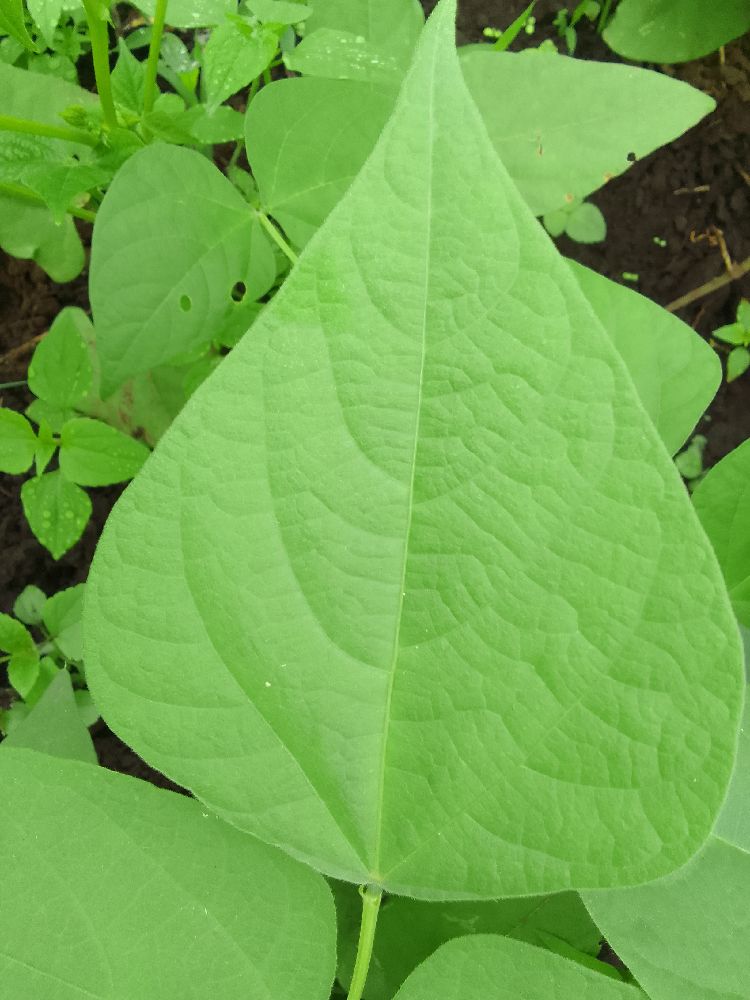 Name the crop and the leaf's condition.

common bean, healthy
